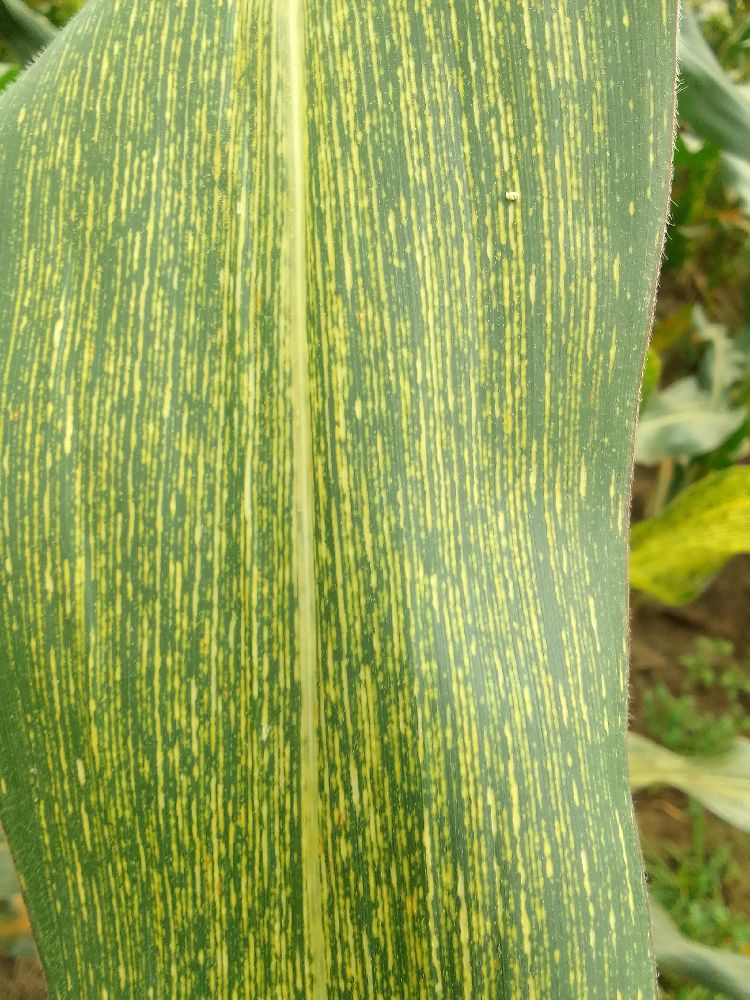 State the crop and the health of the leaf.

maize, maize streak virus
